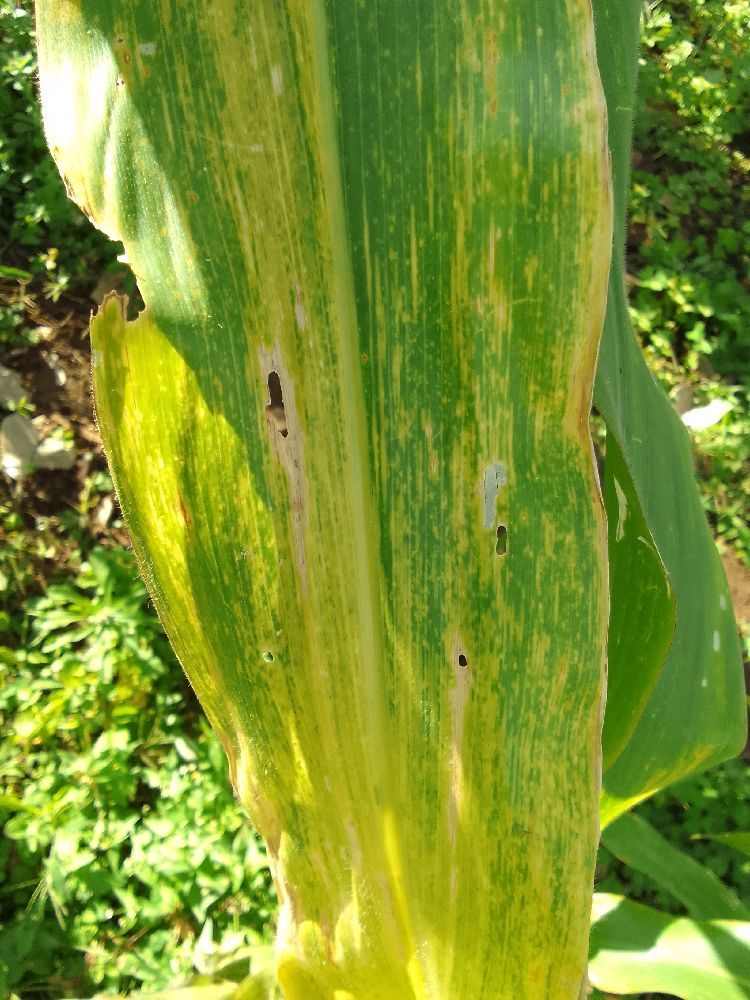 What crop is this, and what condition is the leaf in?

maize, maize lethal necrosis
